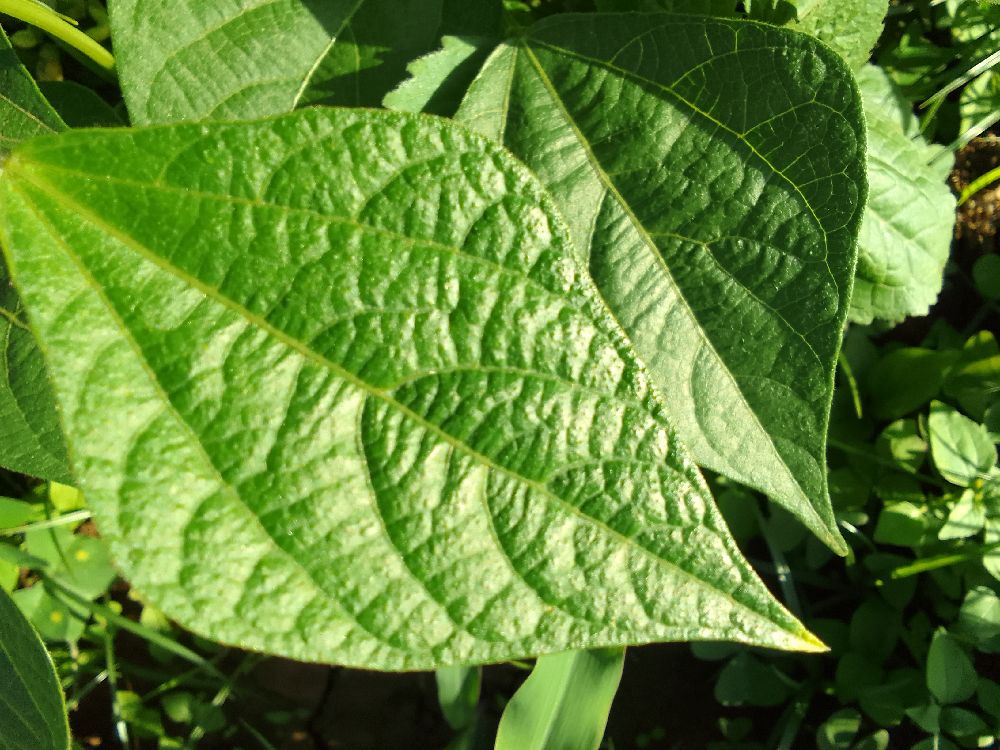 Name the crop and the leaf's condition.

common bean, healthy
